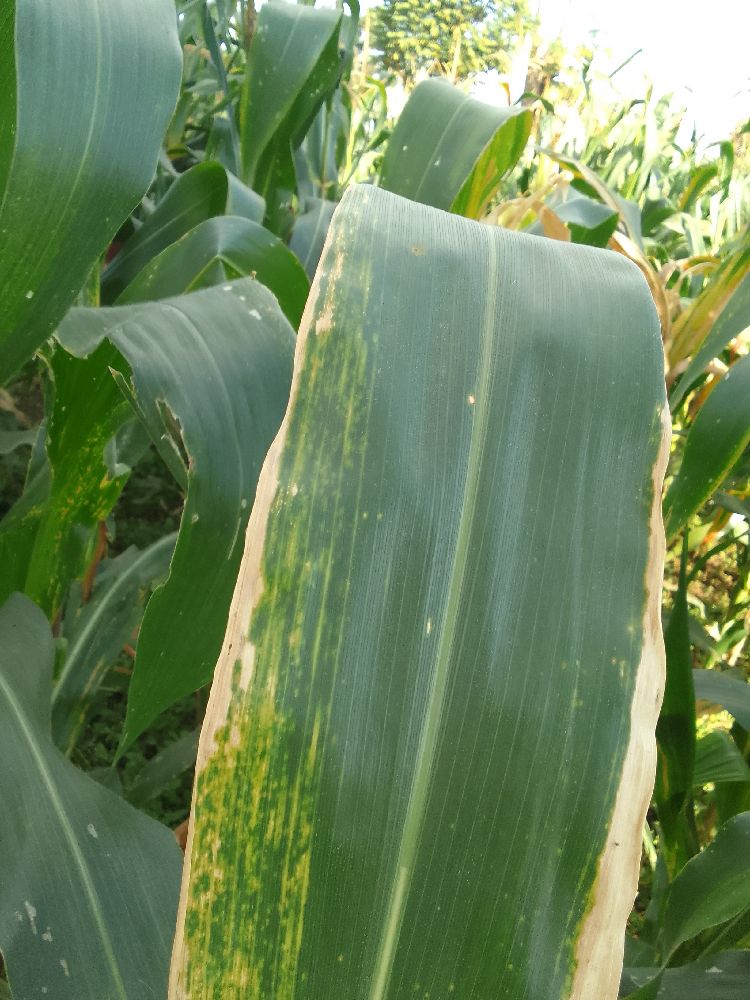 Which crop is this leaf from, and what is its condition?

maize, maize lethal necrosis
